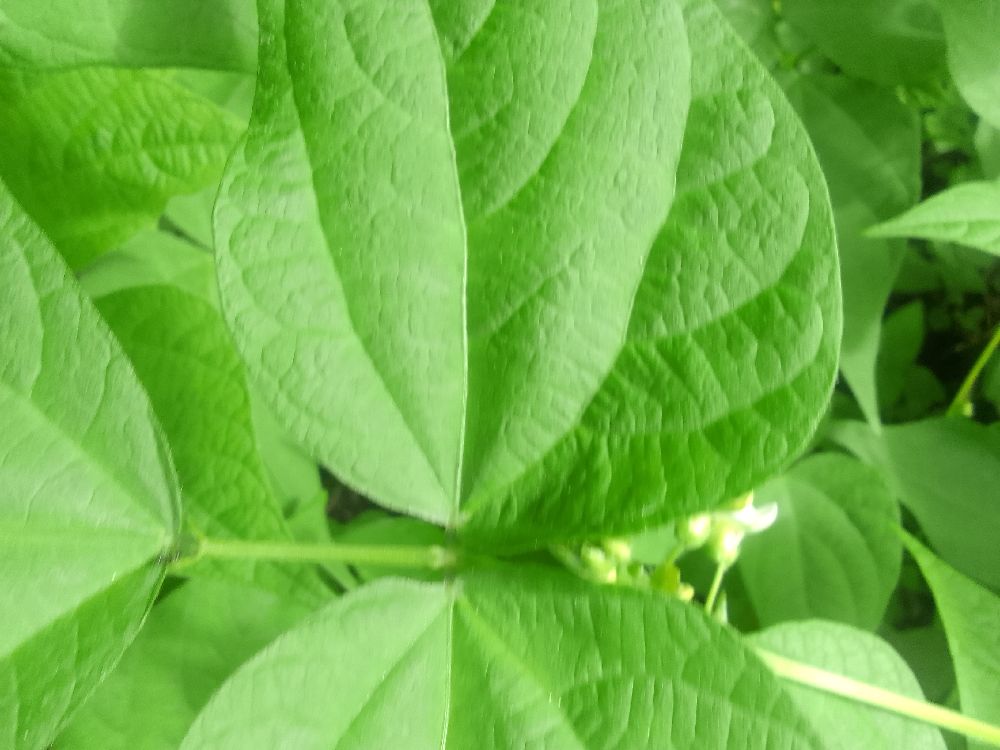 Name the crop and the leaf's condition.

common bean, healthy
